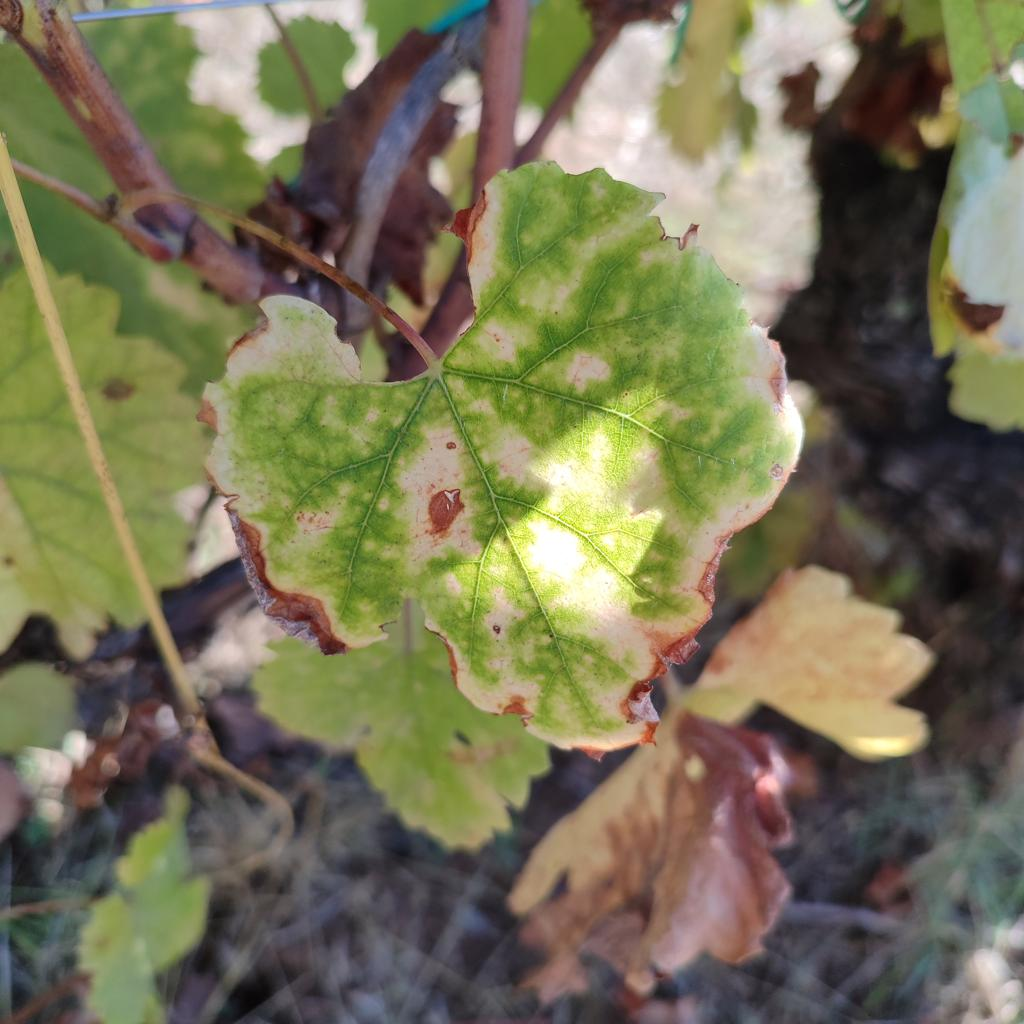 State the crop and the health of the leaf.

grapevine, esca complex
